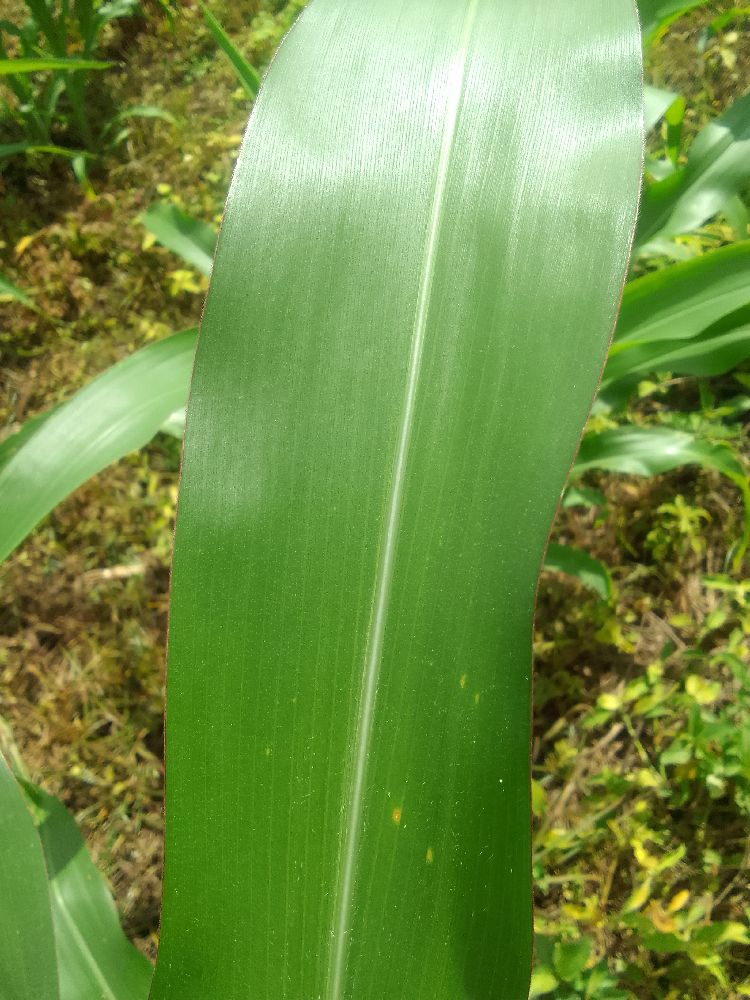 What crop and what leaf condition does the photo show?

maize, healthy
